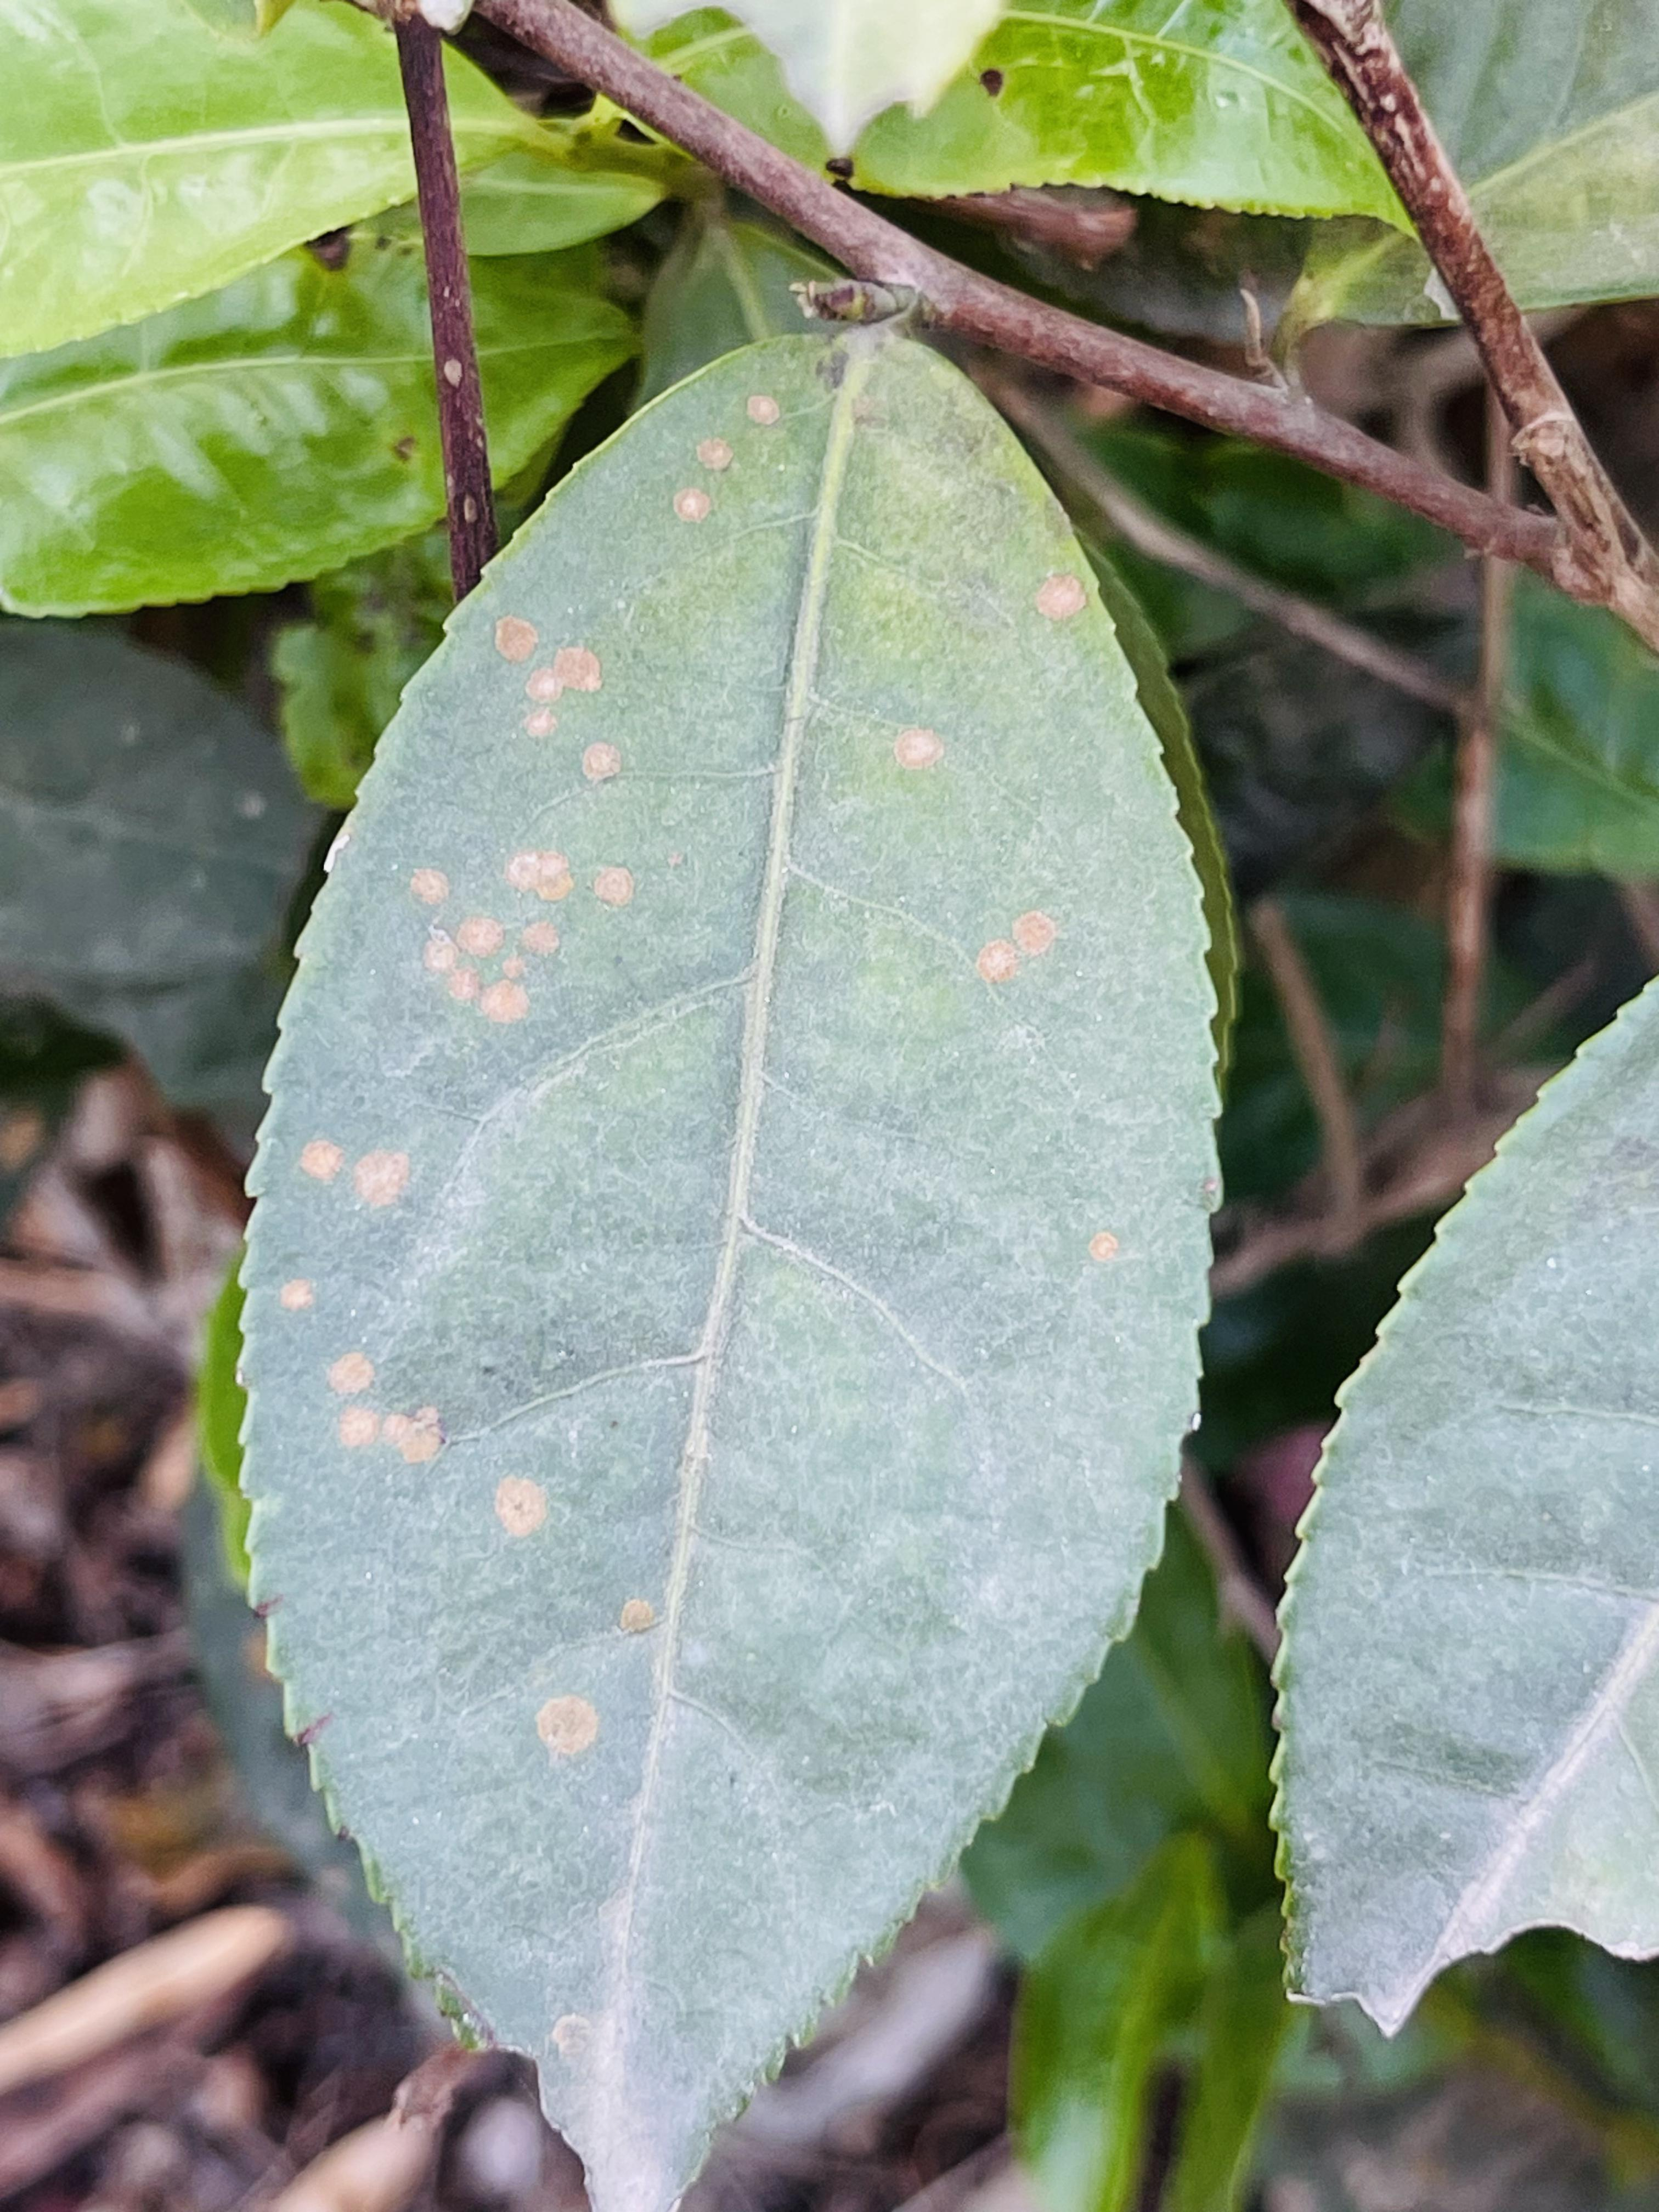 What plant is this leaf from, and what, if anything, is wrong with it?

tea, red rust
